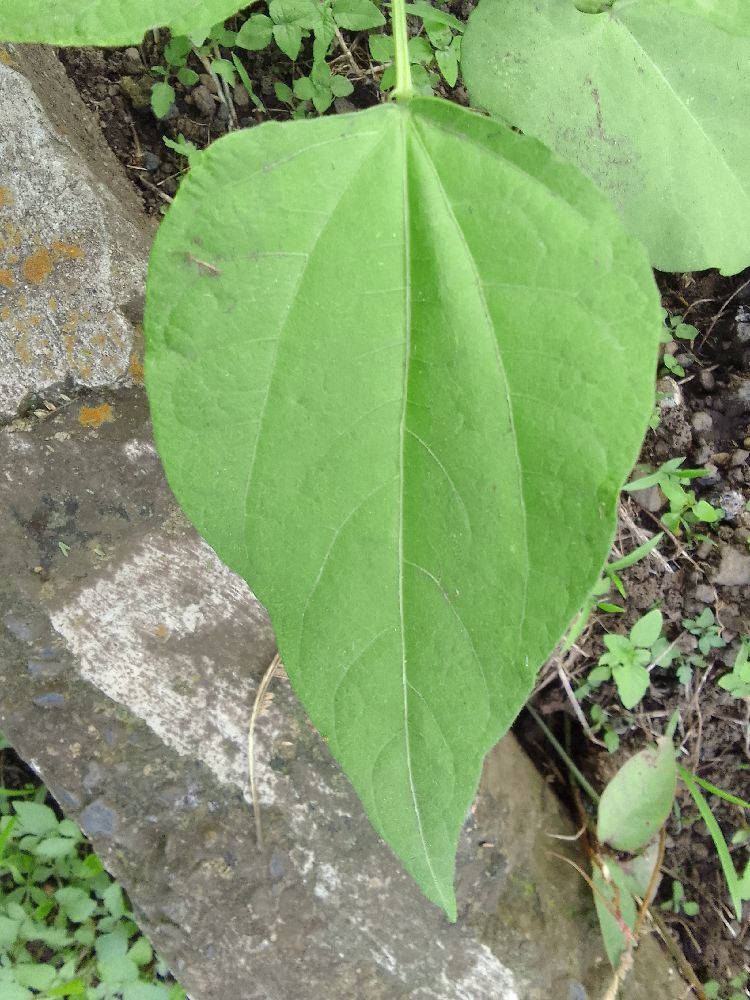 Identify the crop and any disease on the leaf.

common bean, healthy
